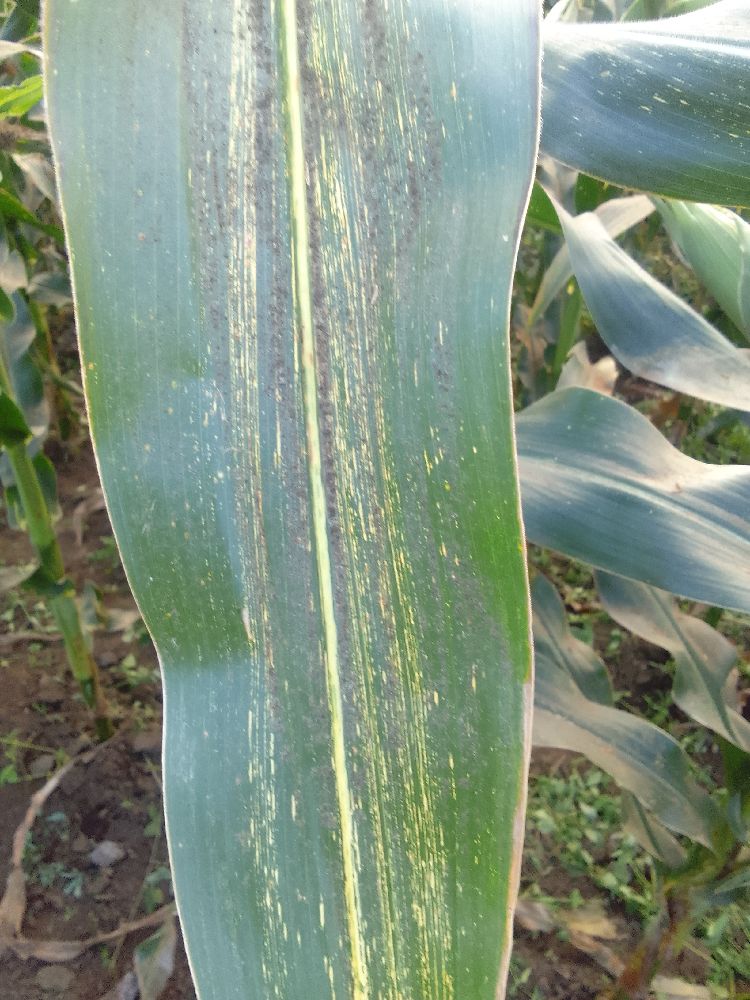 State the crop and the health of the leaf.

maize, maize streak virus
